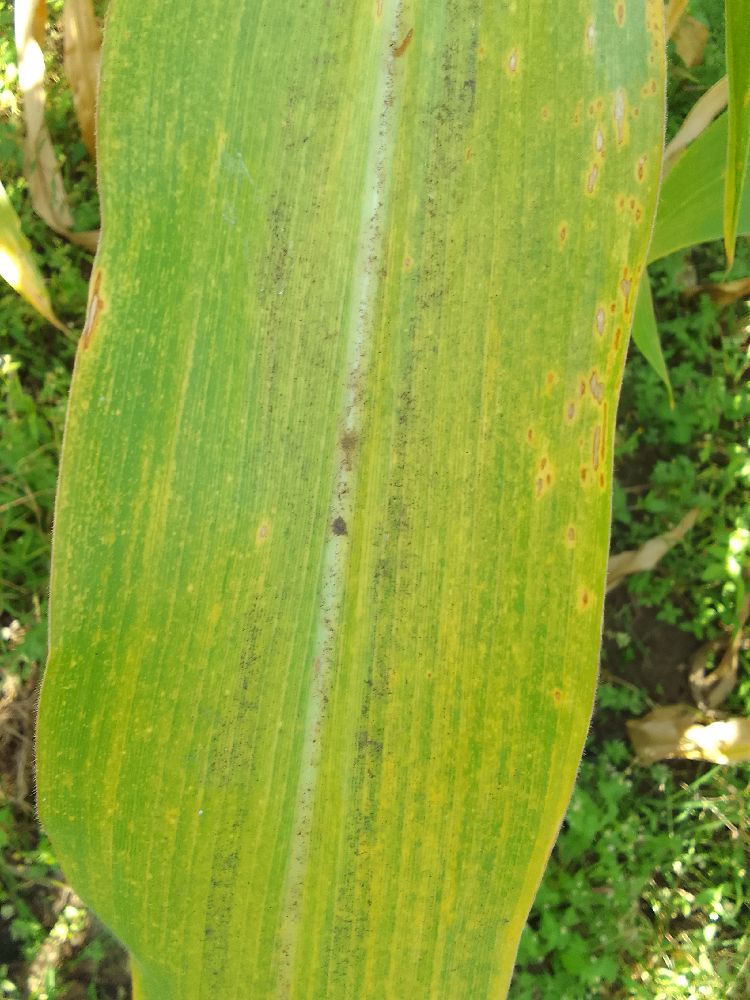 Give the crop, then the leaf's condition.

maize, maize lethal necrosis
